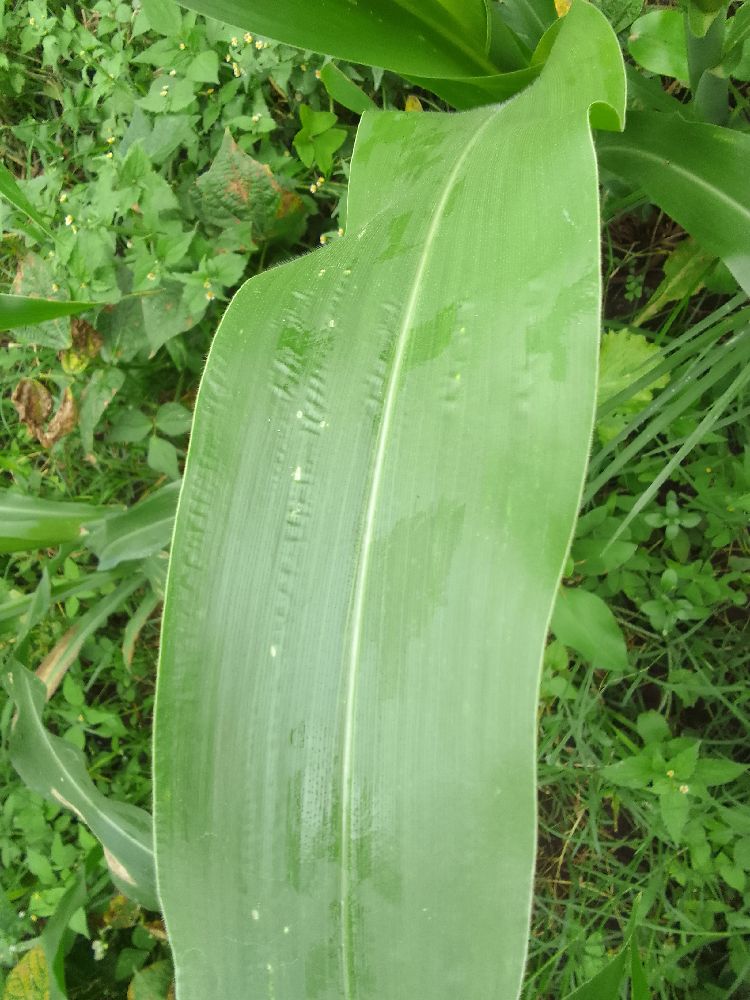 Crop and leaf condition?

maize, healthy
